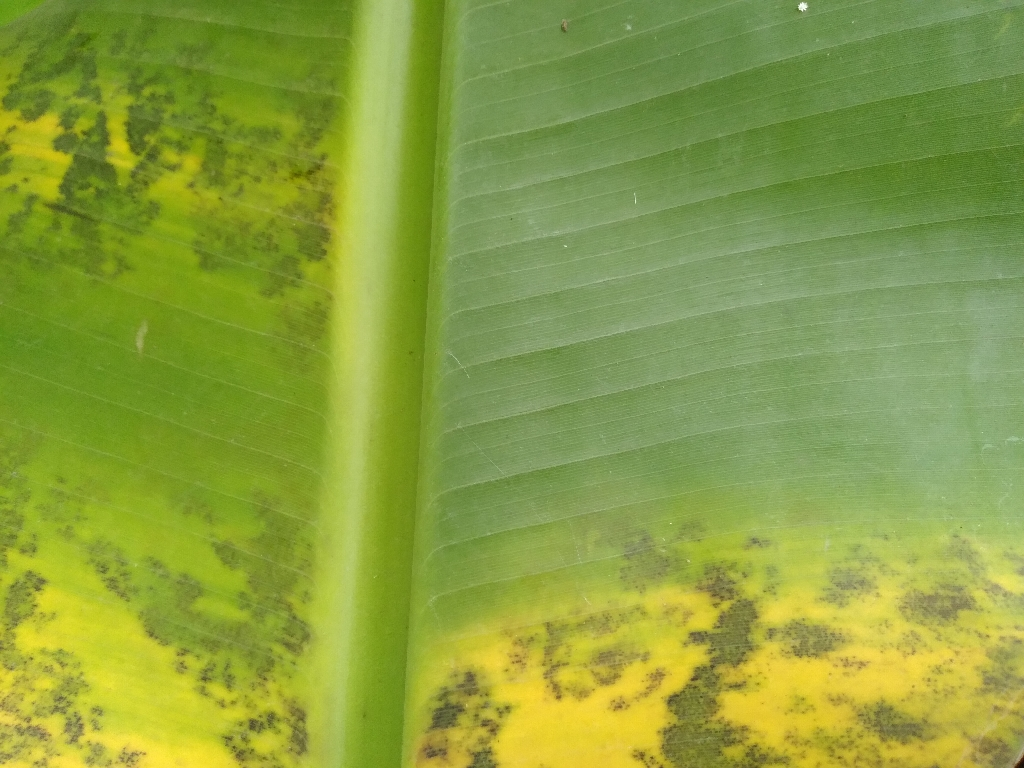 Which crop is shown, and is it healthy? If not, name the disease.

banana, black sigatoka
